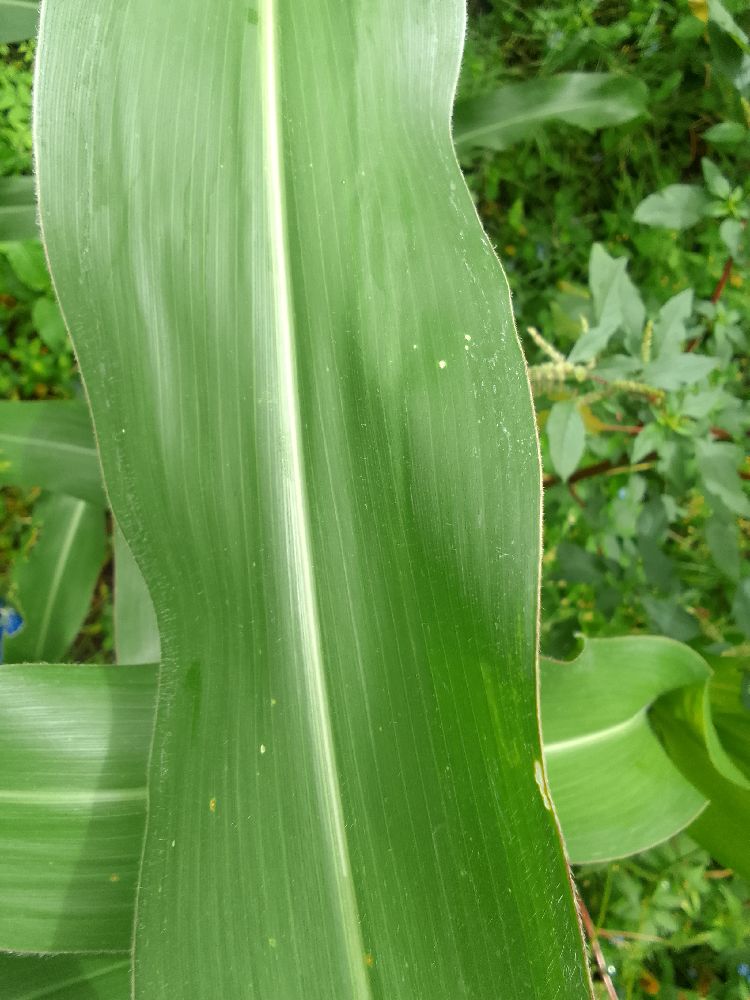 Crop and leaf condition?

maize, healthy
